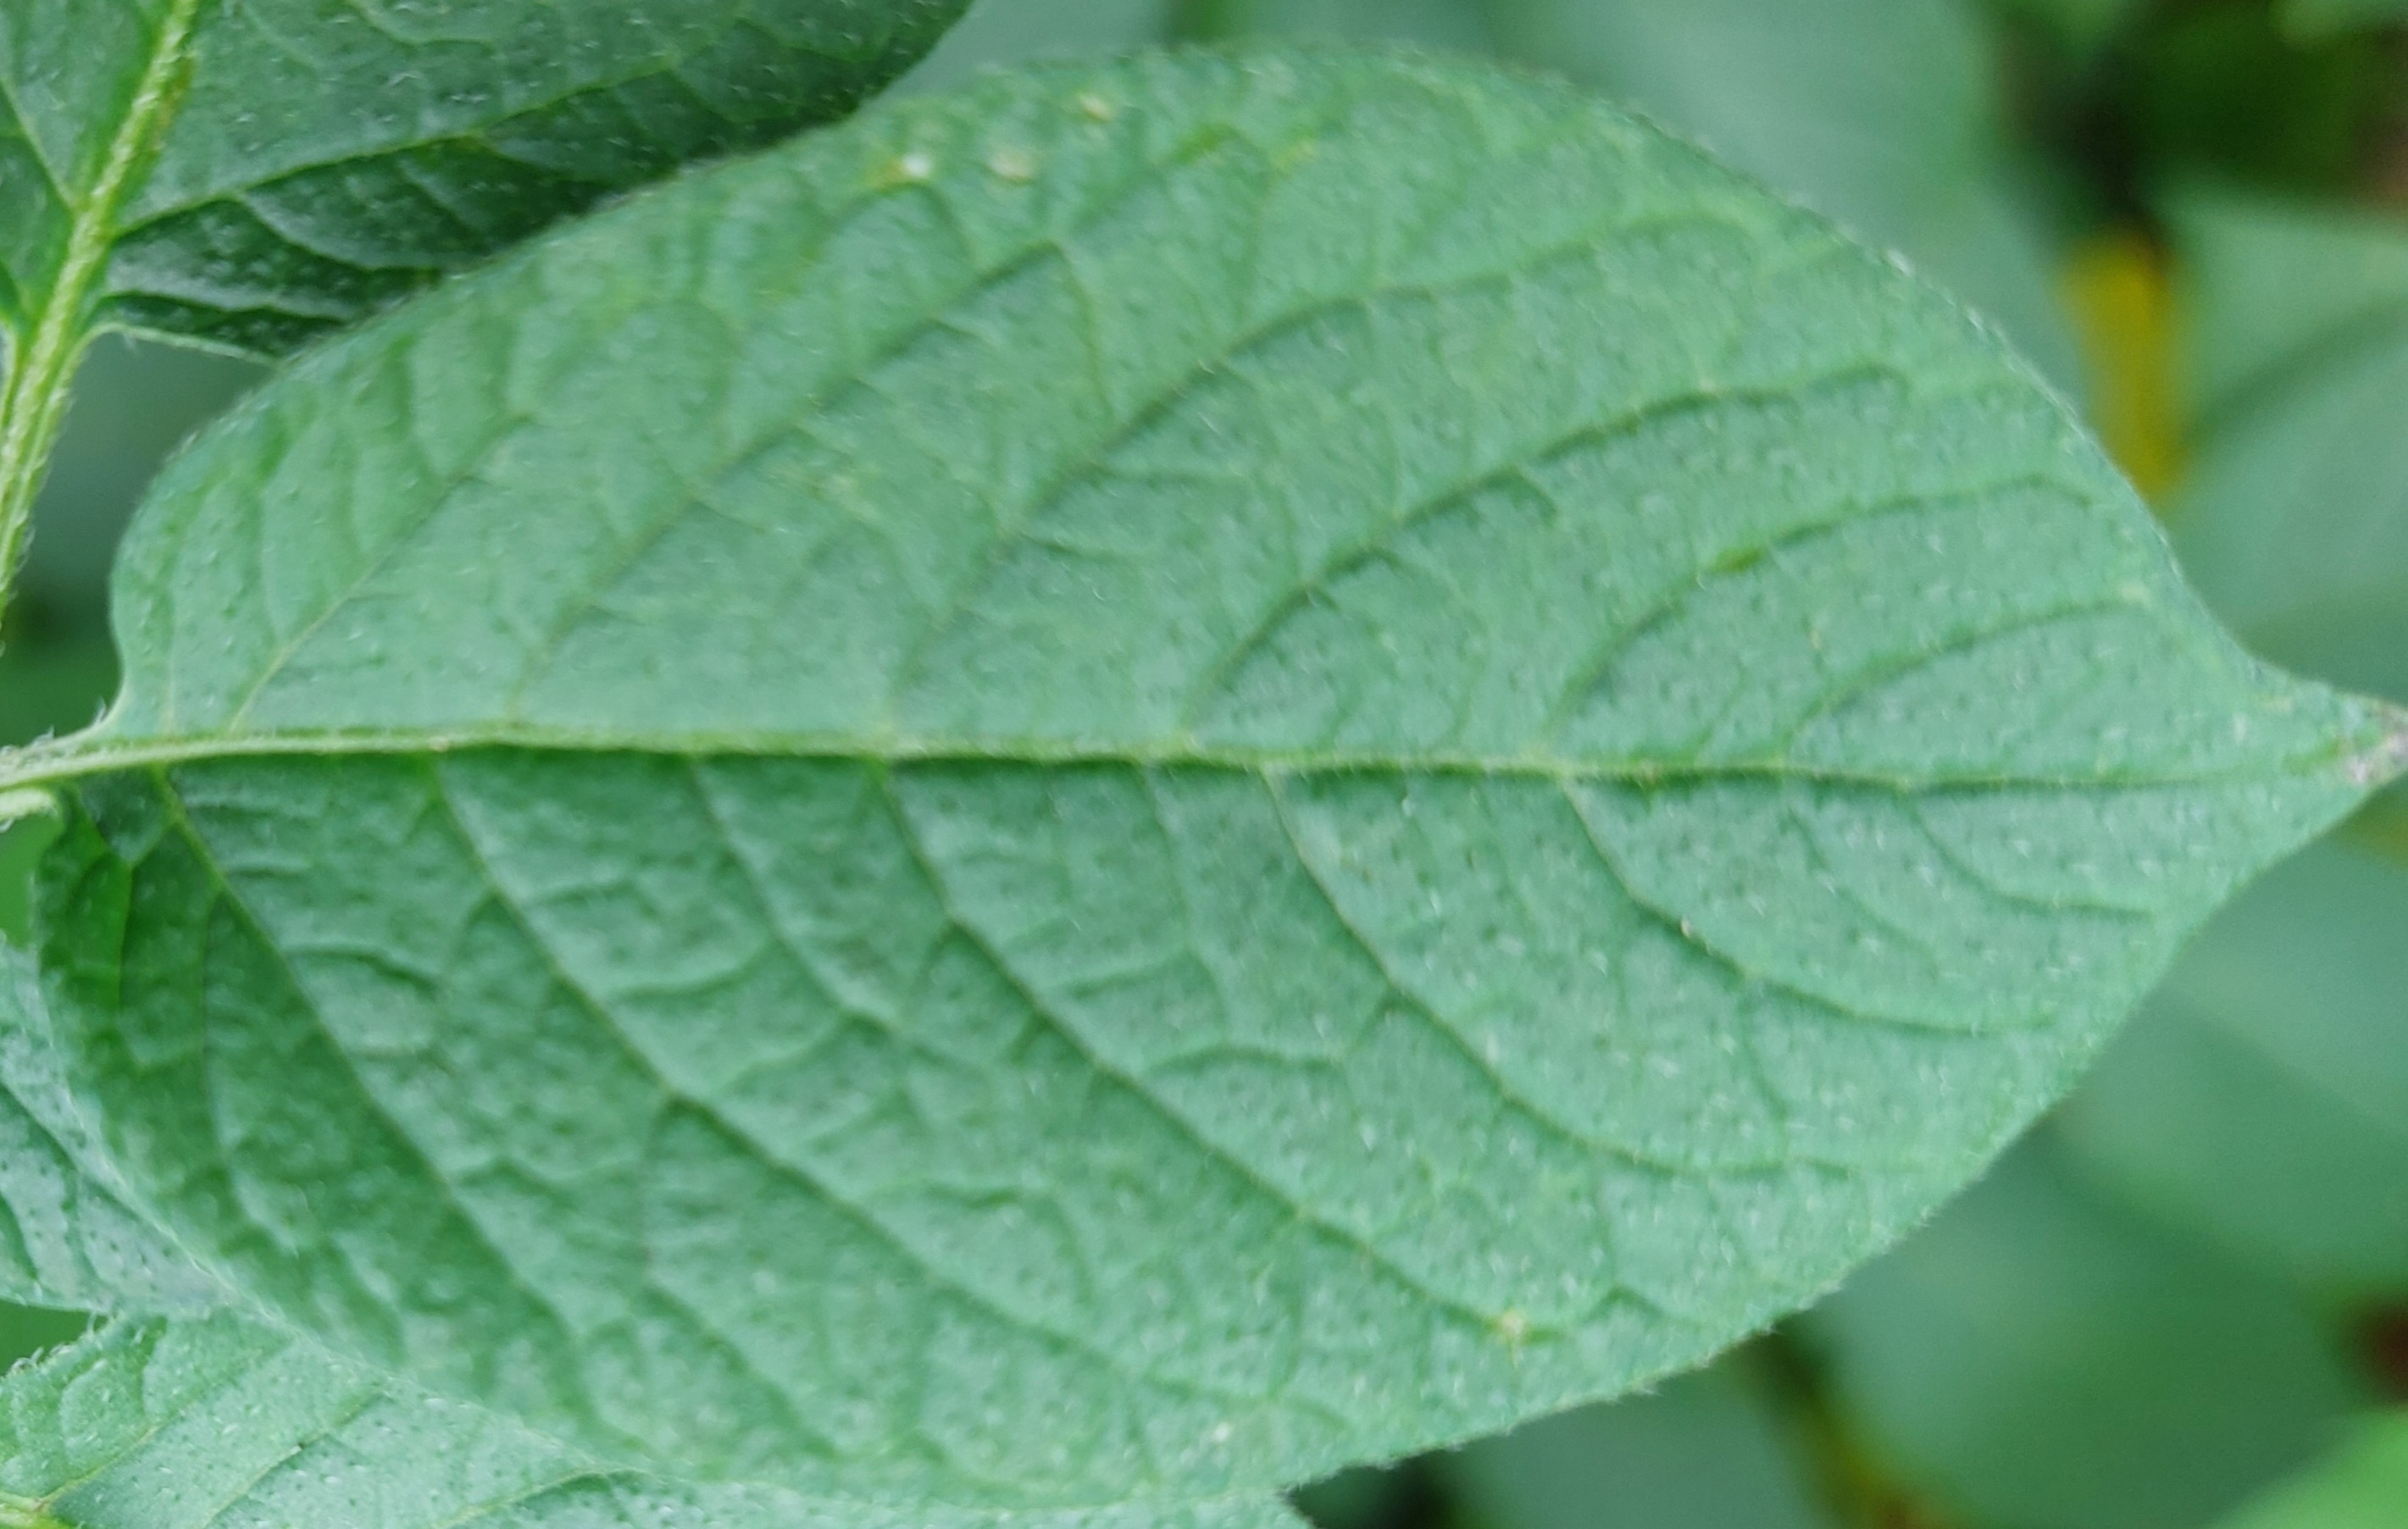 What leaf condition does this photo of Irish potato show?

healthy
